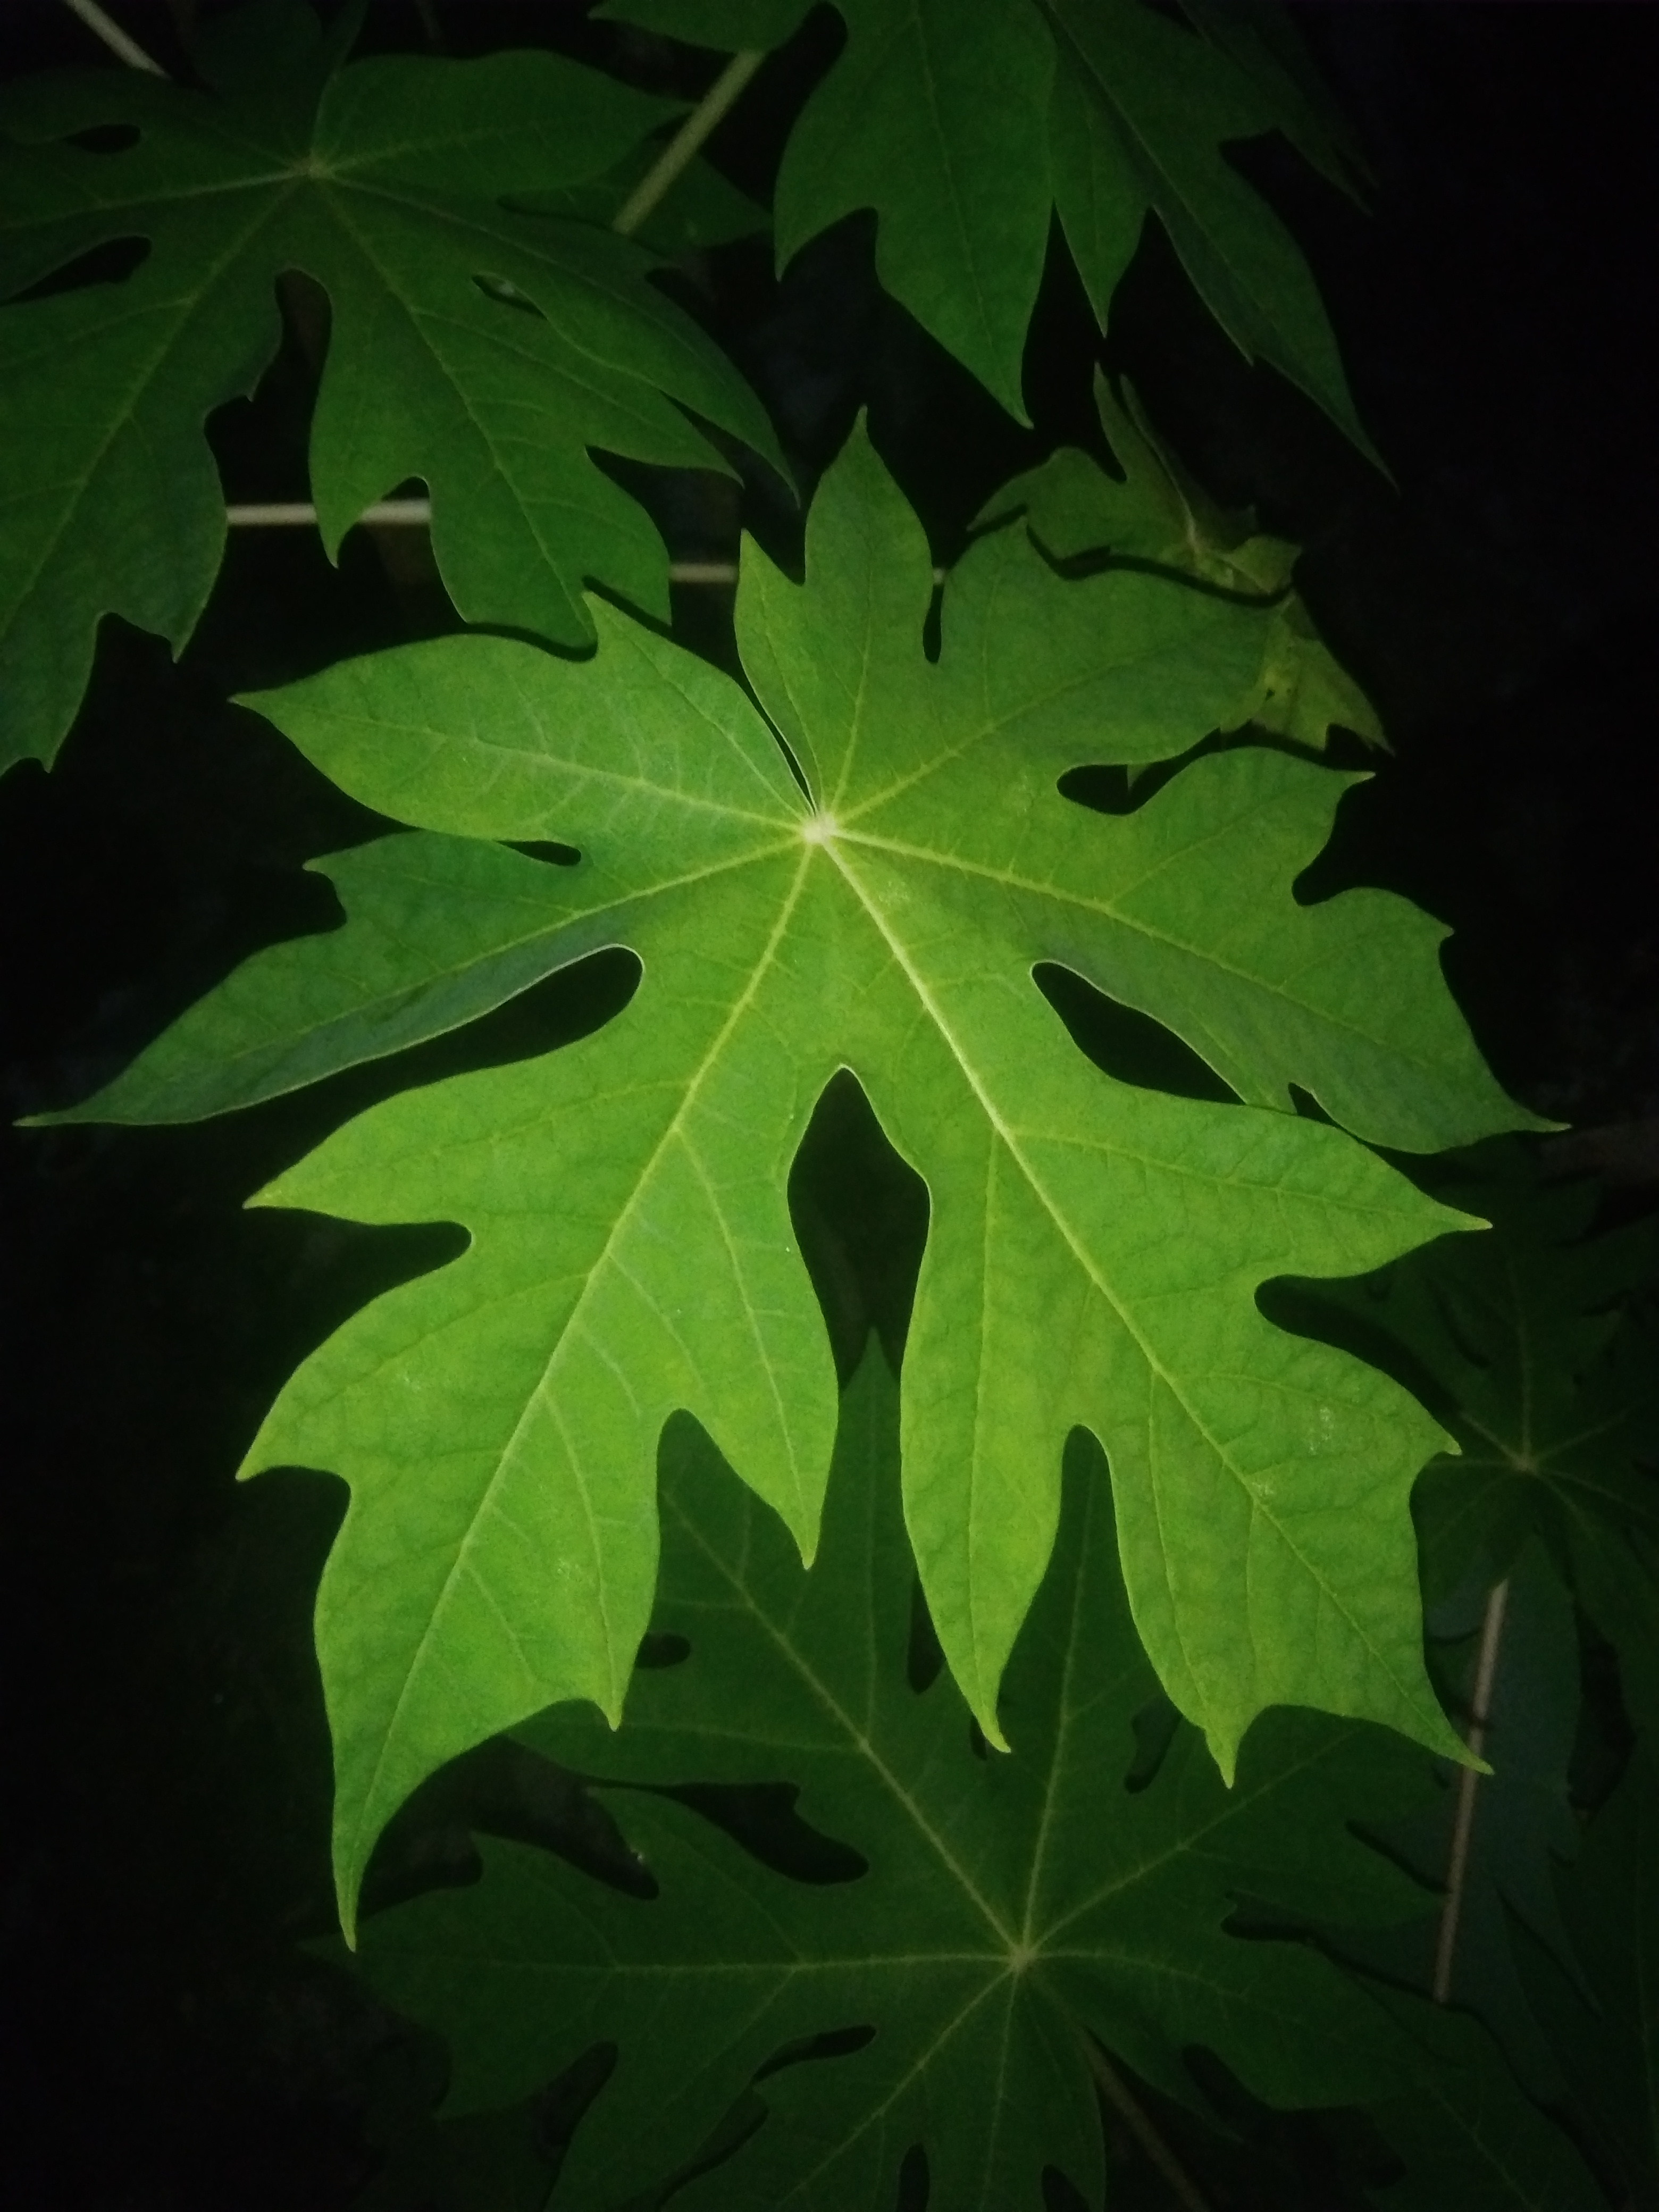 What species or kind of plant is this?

papaya
